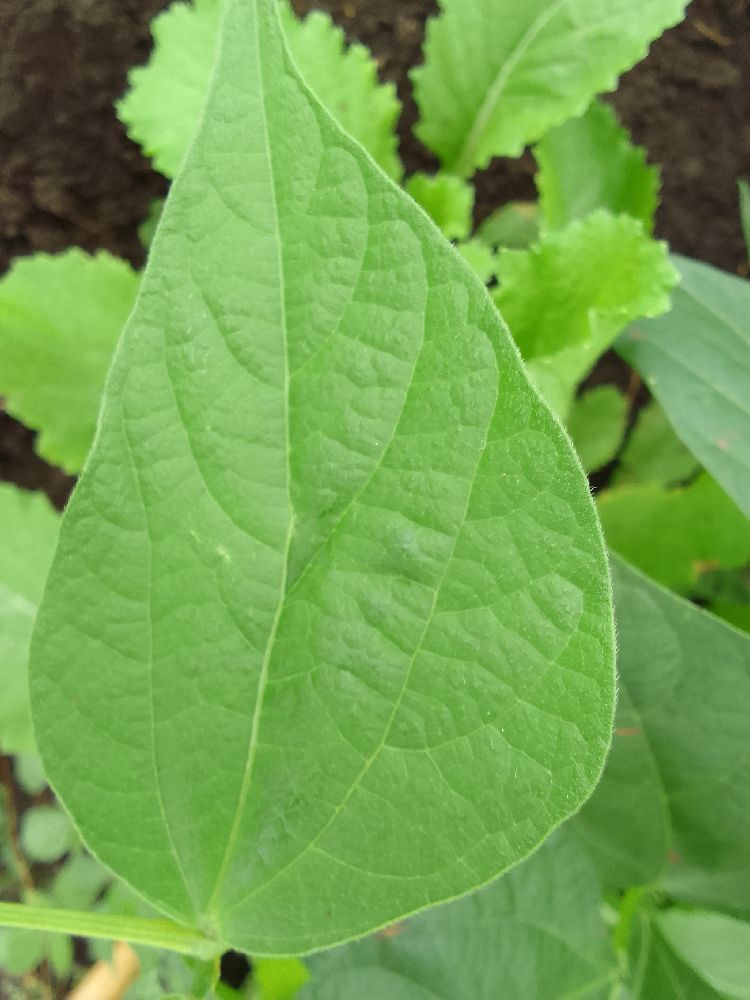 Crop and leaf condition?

common bean, healthy
